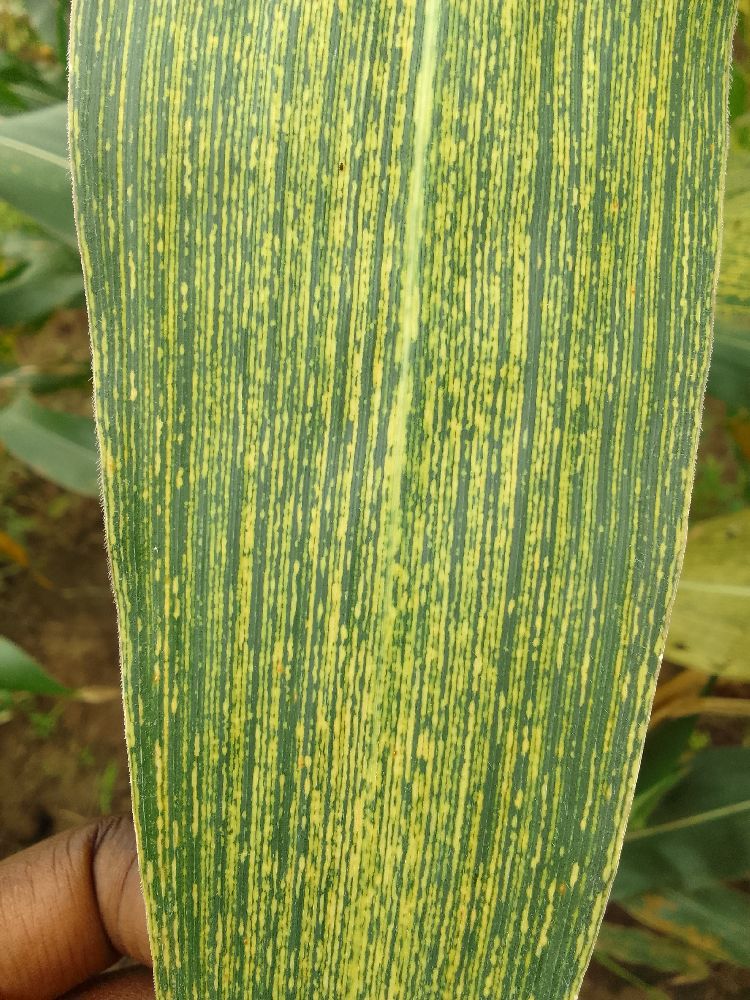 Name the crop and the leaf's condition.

maize, maize streak virus
